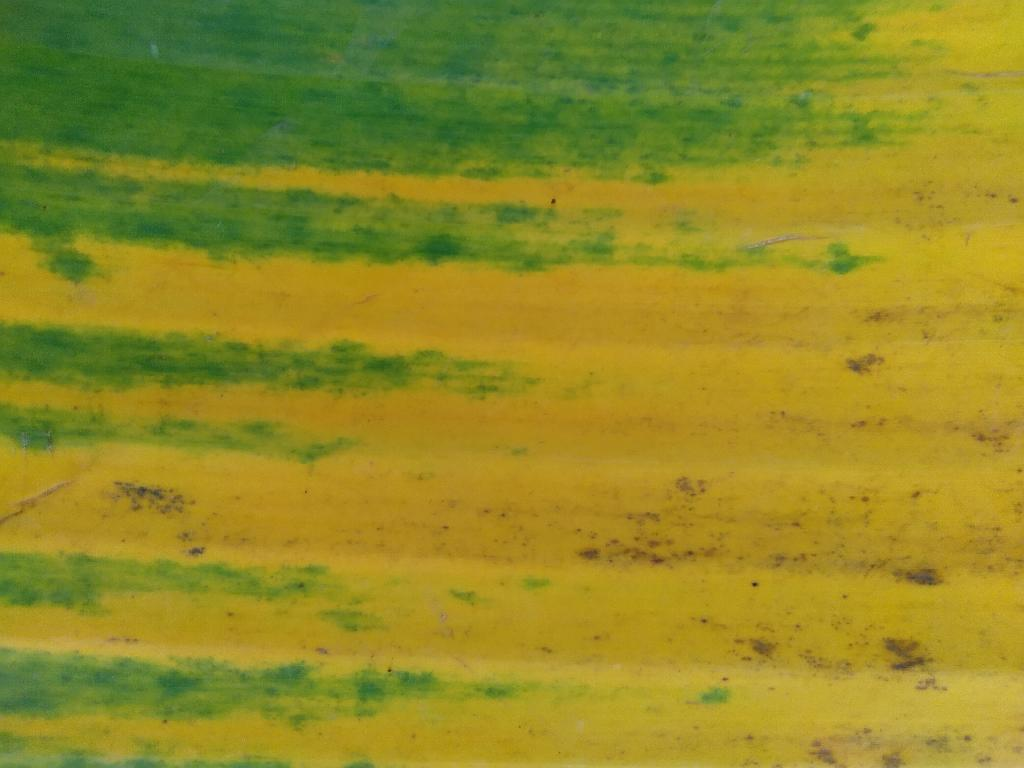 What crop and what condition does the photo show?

banana, fusarium wilt race 1
